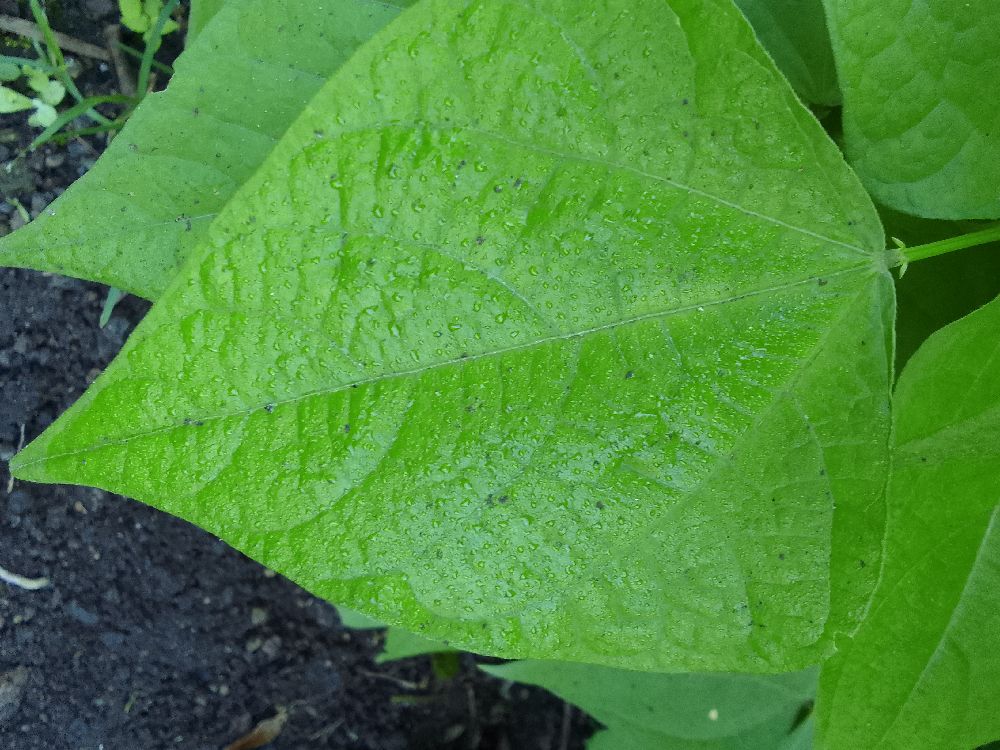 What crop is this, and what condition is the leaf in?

common bean, healthy
